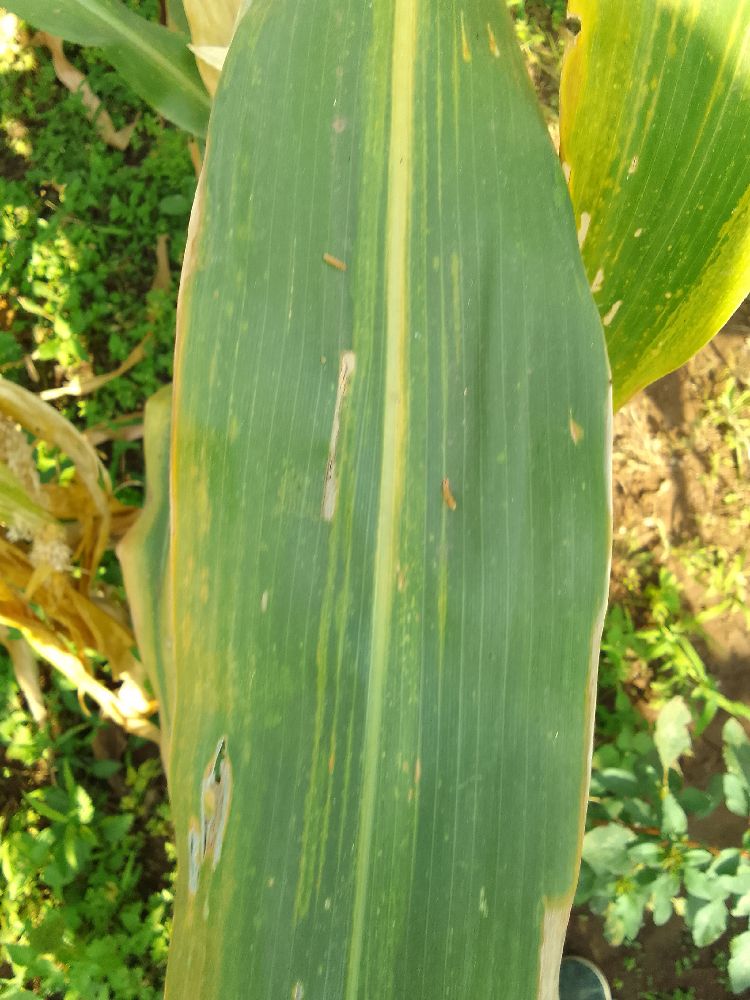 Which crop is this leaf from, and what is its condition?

maize, maize lethal necrosis
